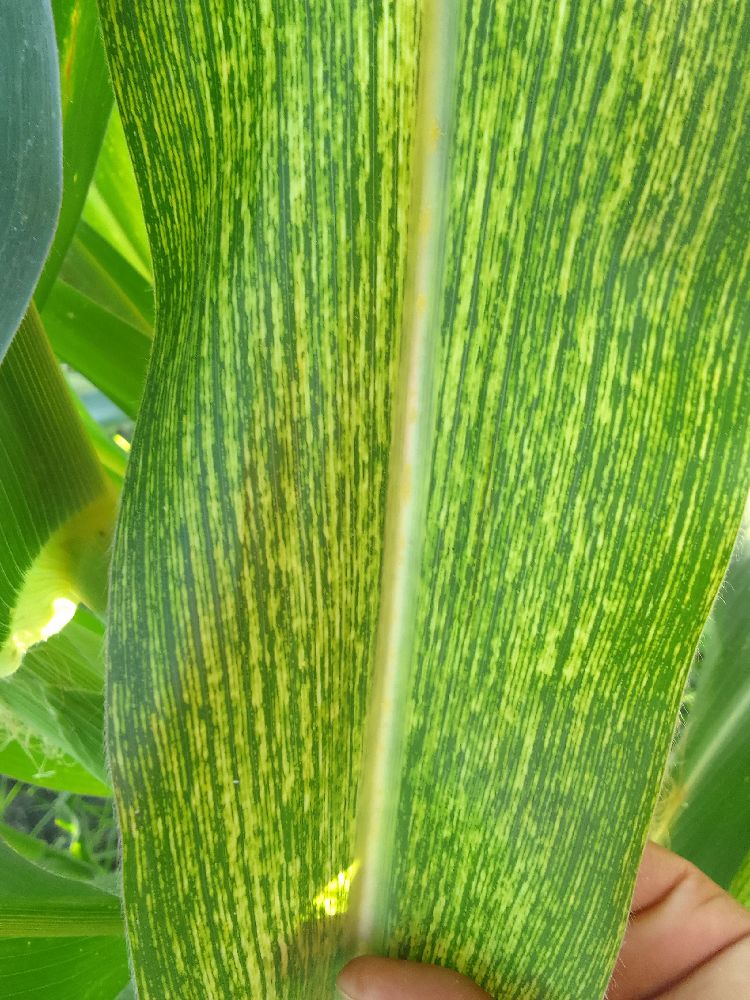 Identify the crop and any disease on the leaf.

maize, maize streak virus
